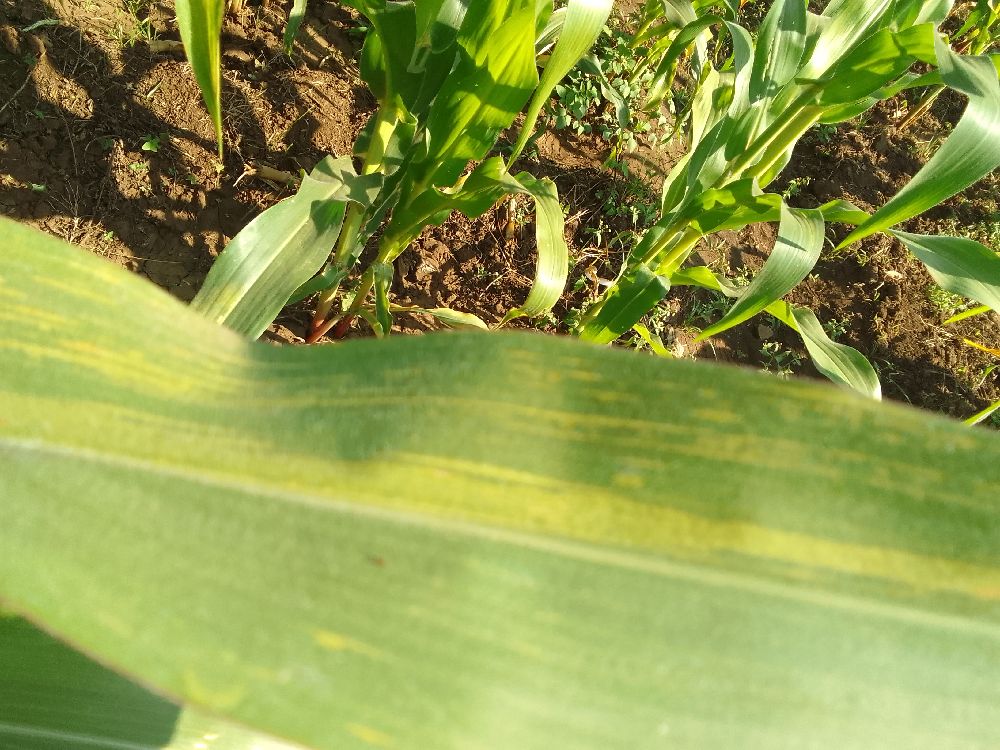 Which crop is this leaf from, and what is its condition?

maize, maize lethal necrosis
